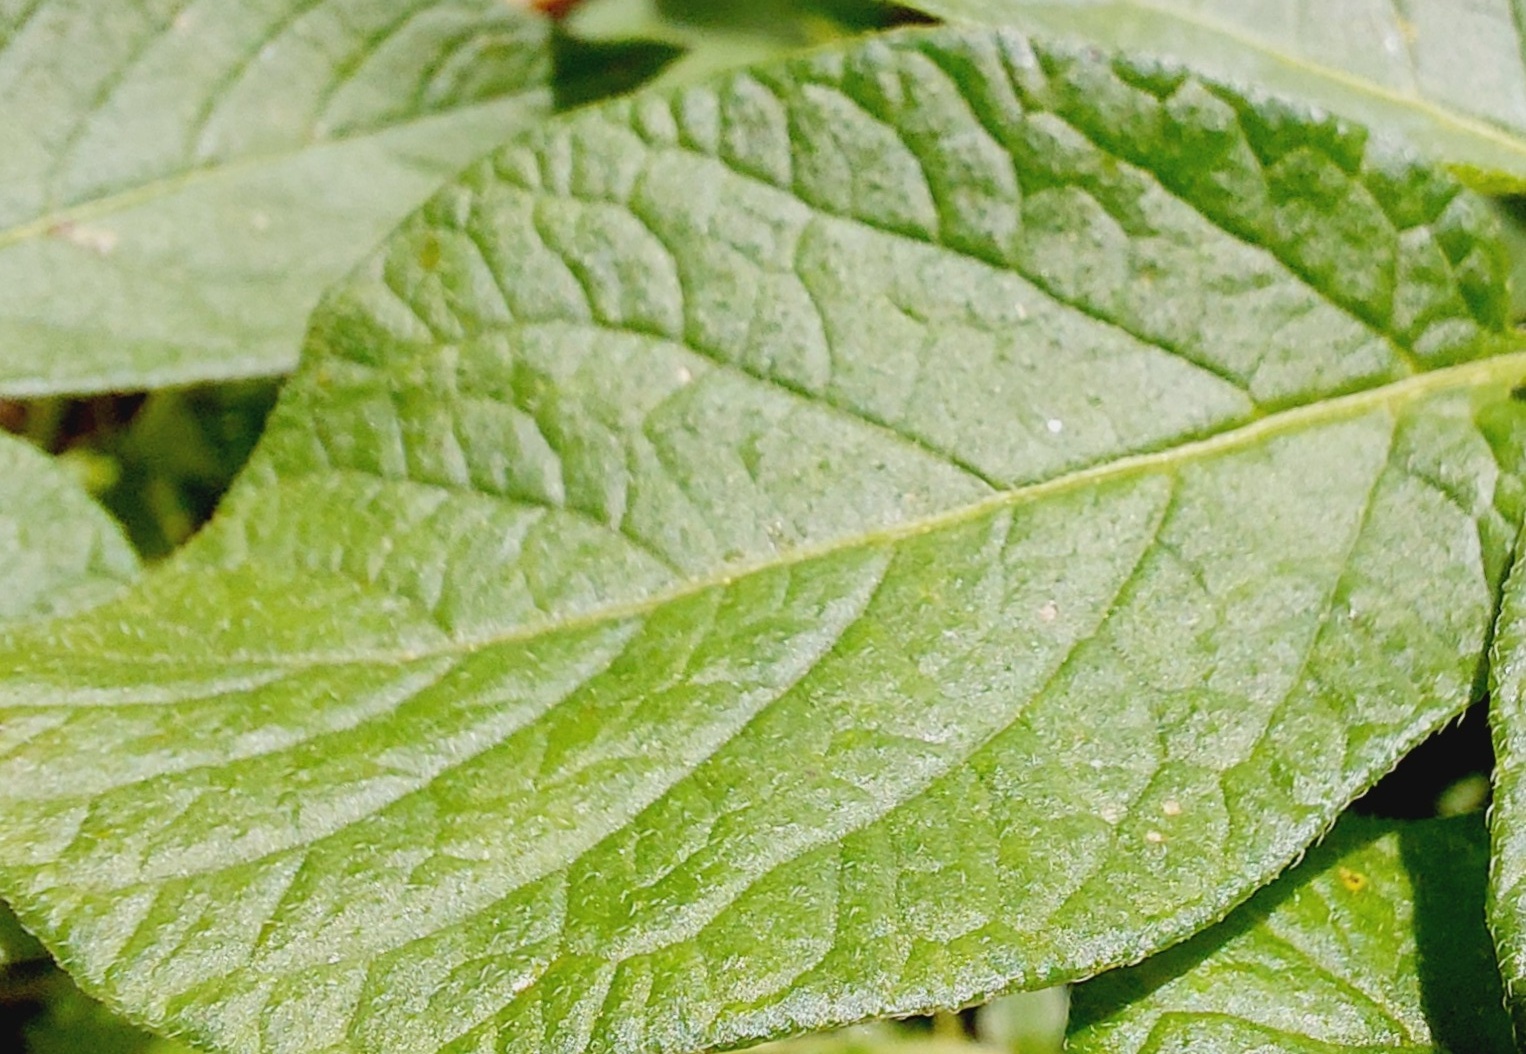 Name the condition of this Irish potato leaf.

healthy
